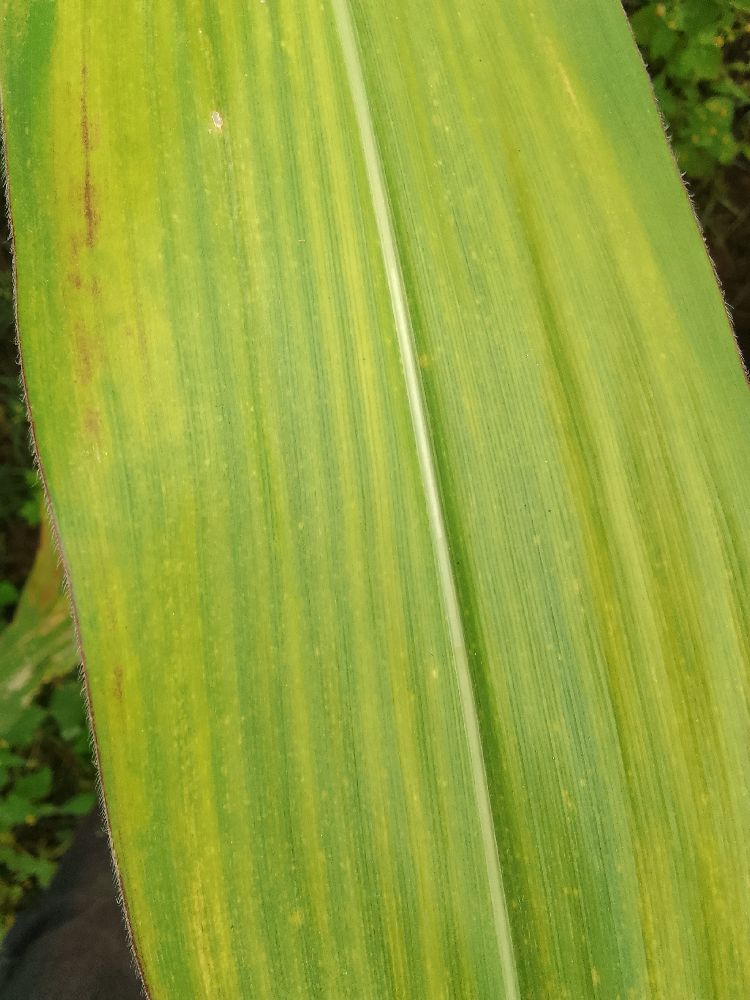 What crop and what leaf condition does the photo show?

maize, maize lethal necrosis
